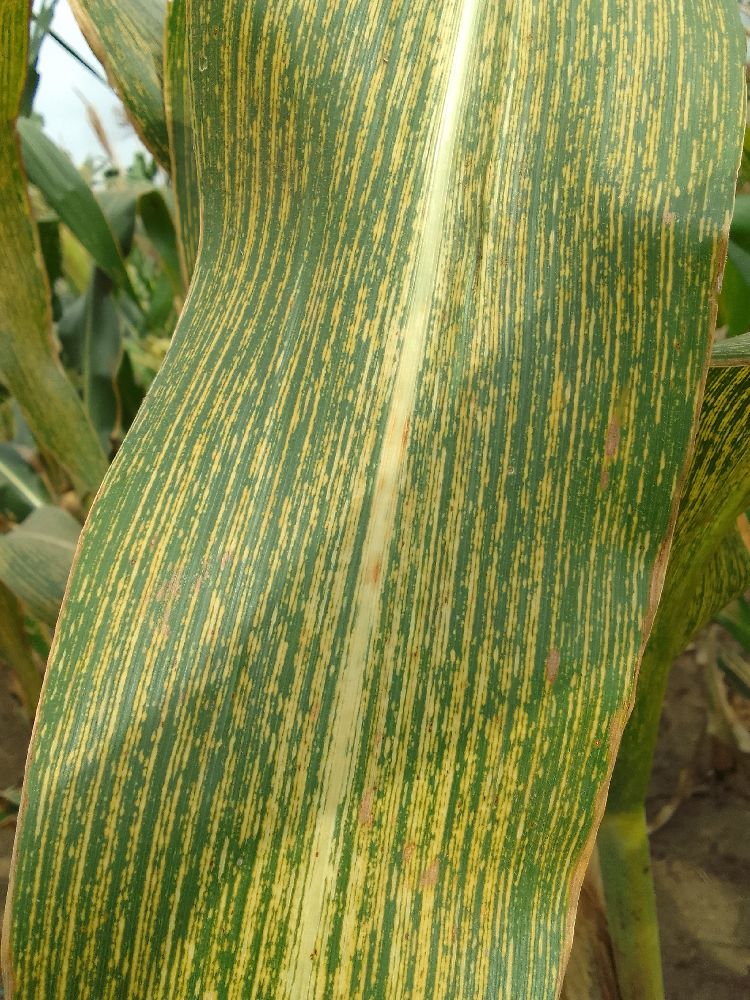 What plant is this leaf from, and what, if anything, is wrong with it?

maize, maize streak virus
